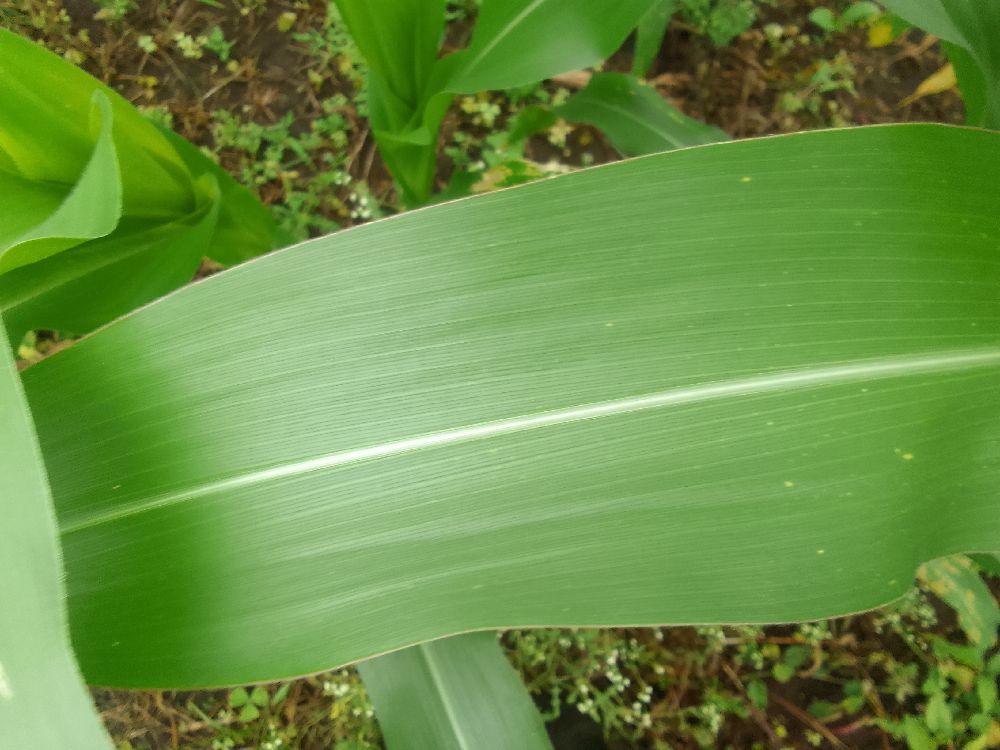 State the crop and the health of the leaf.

maize, healthy
